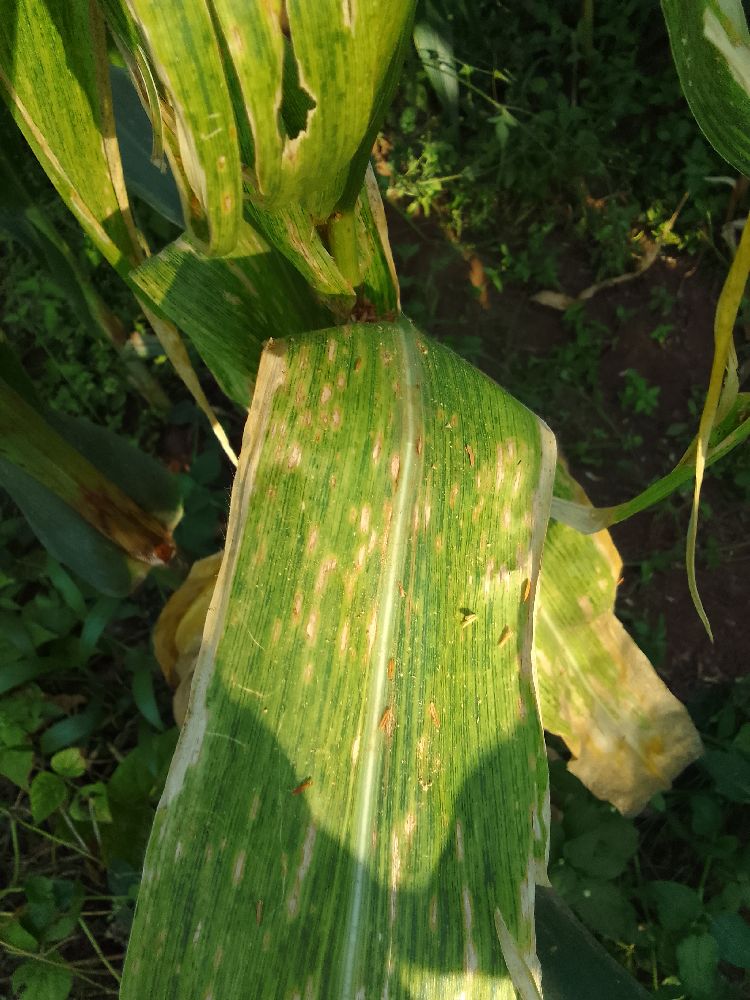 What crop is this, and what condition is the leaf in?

maize, maize lethal necrosis
